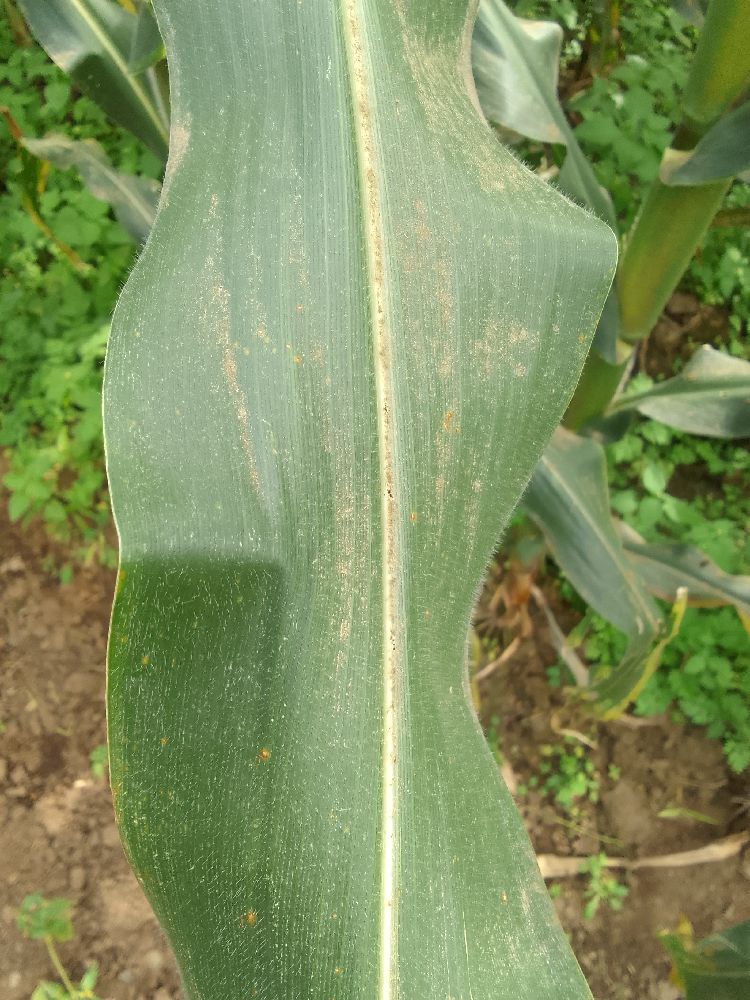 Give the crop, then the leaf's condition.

maize, healthy
